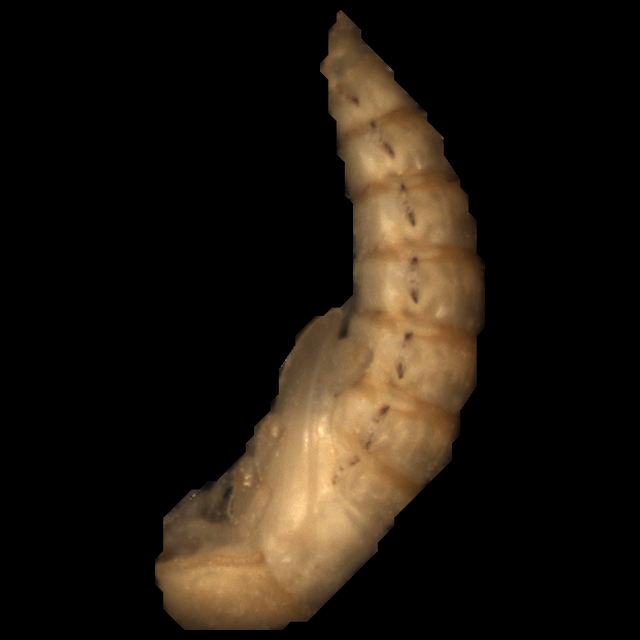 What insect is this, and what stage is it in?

mealworm pupa
